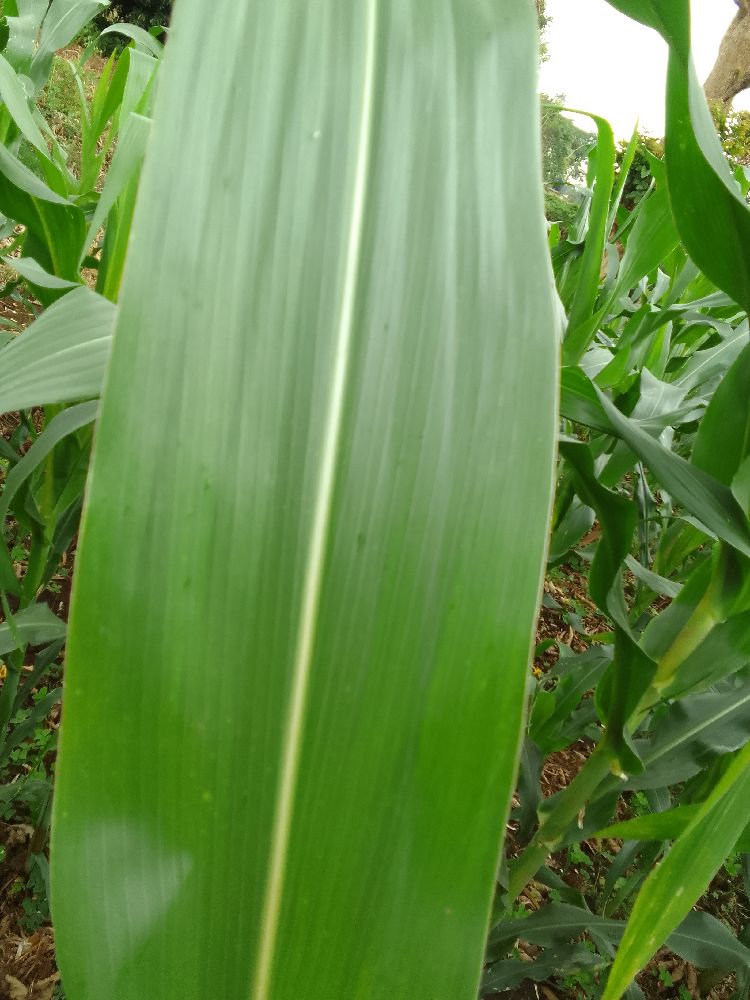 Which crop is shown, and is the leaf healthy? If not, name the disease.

maize, healthy
